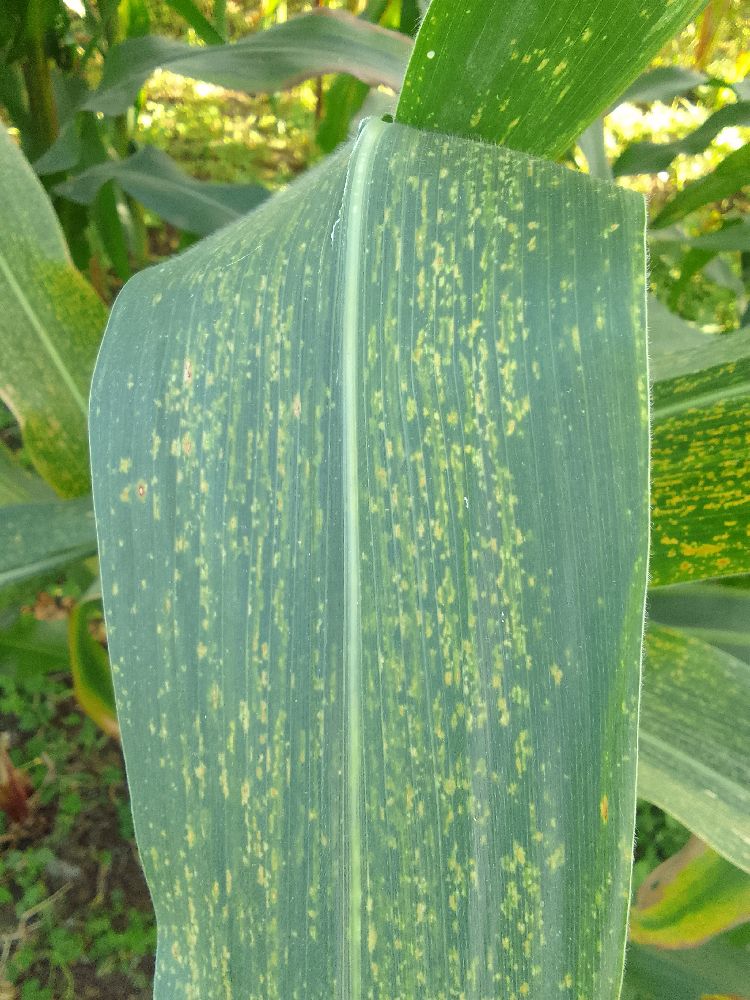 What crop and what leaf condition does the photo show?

maize, maize lethal necrosis
